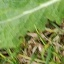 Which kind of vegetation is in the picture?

structured weed
